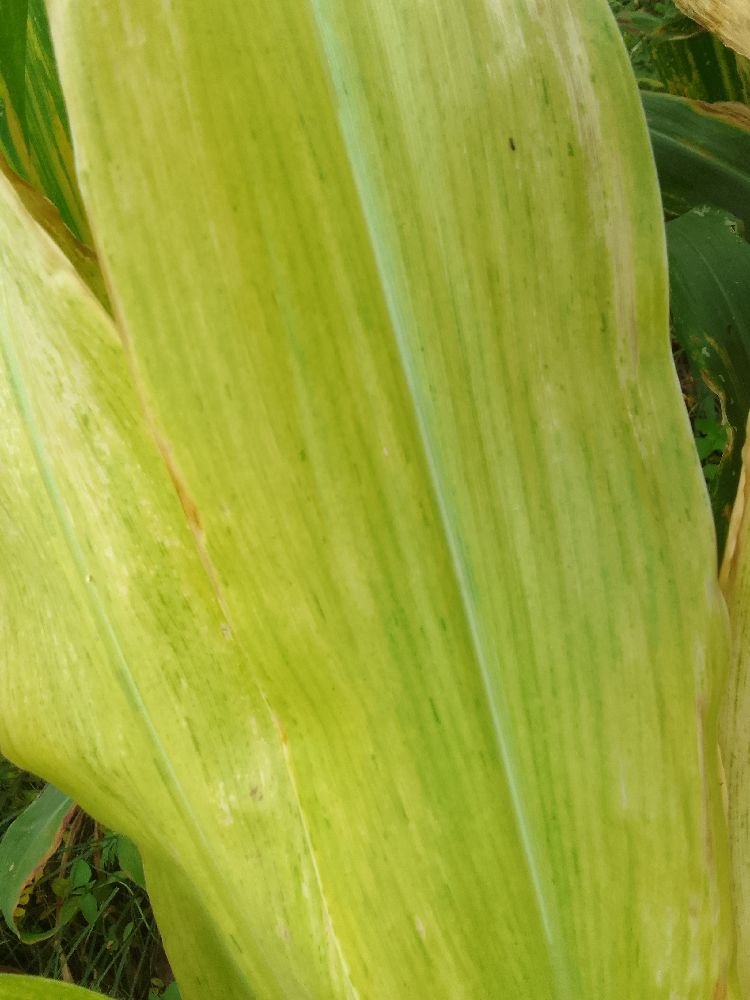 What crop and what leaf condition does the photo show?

maize, maize lethal necrosis
